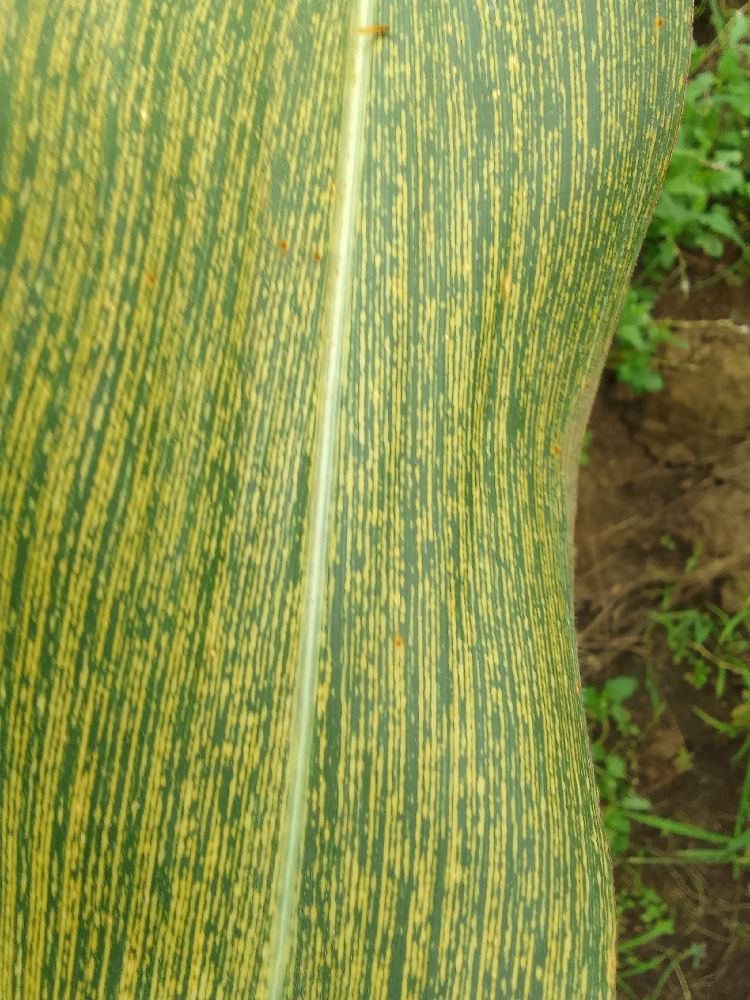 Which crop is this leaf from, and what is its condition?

maize, maize streak virus
